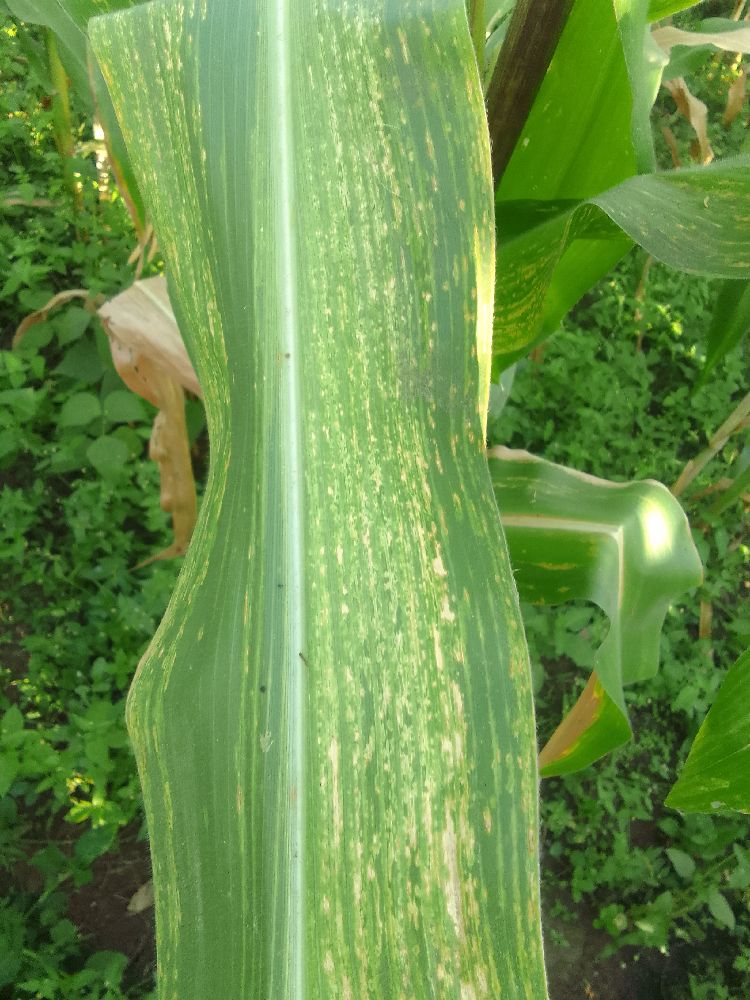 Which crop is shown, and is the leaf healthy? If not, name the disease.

maize, maize lethal necrosis
